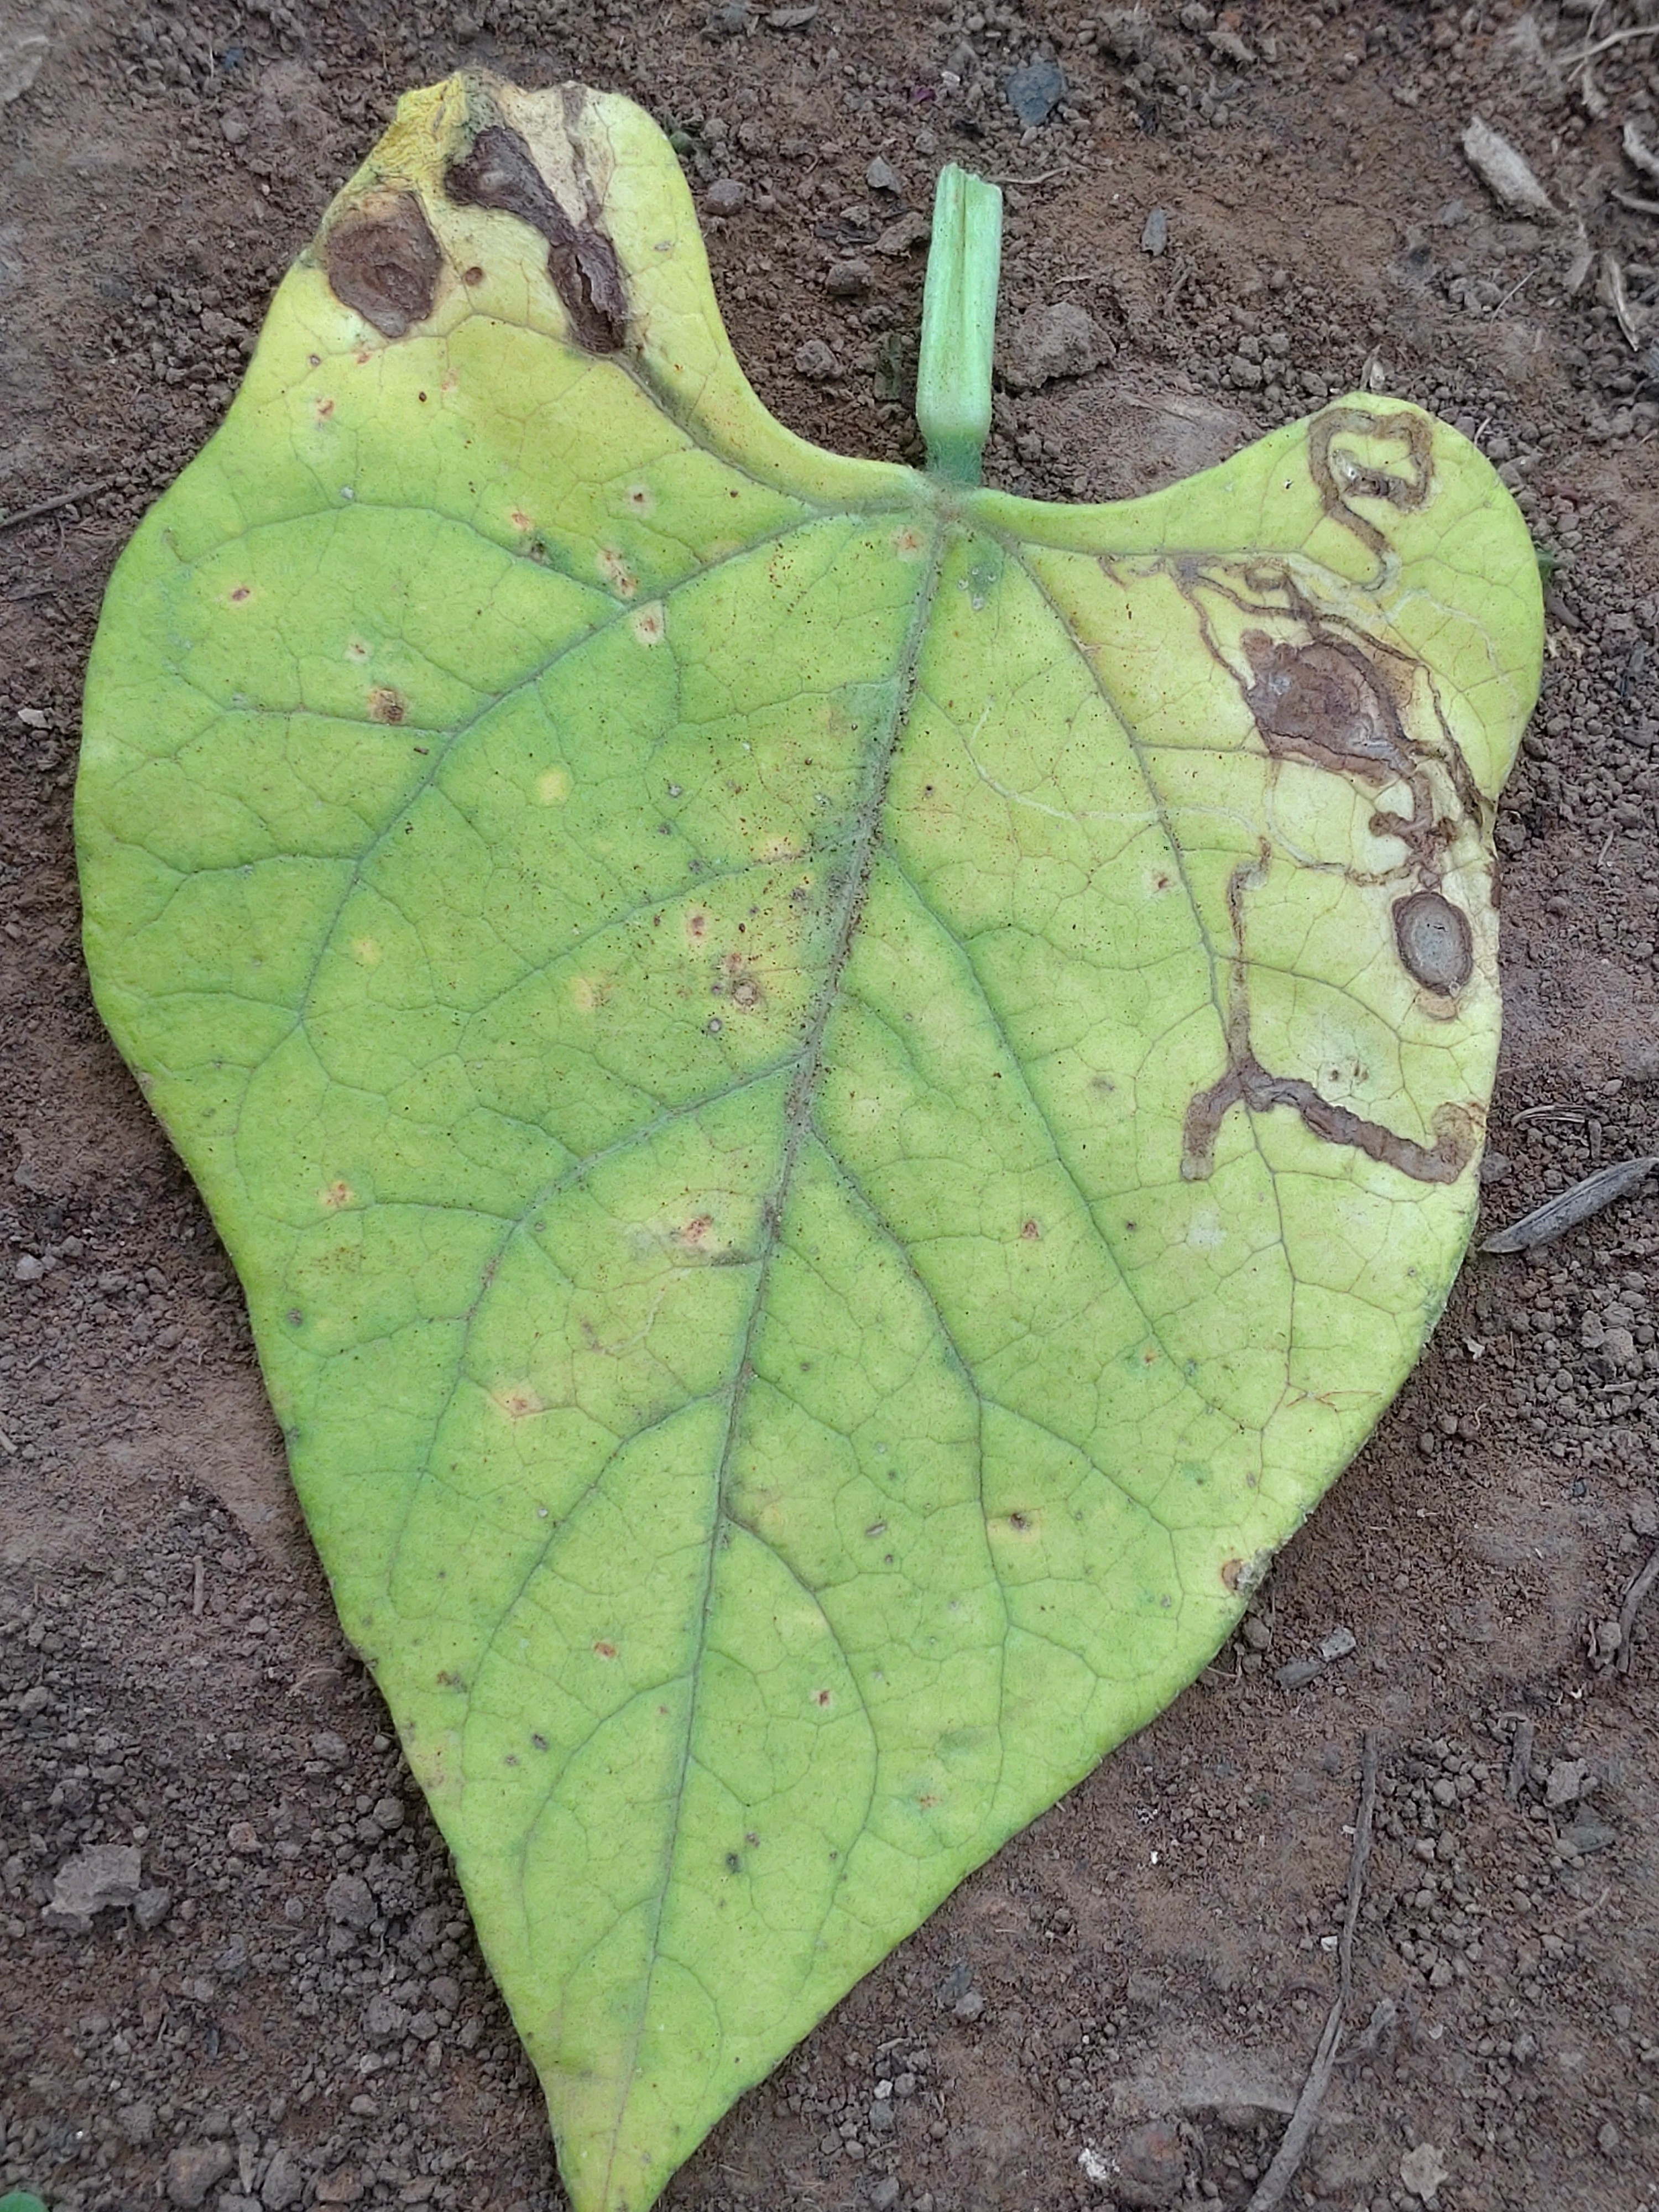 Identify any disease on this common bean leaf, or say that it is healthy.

anthracnose
